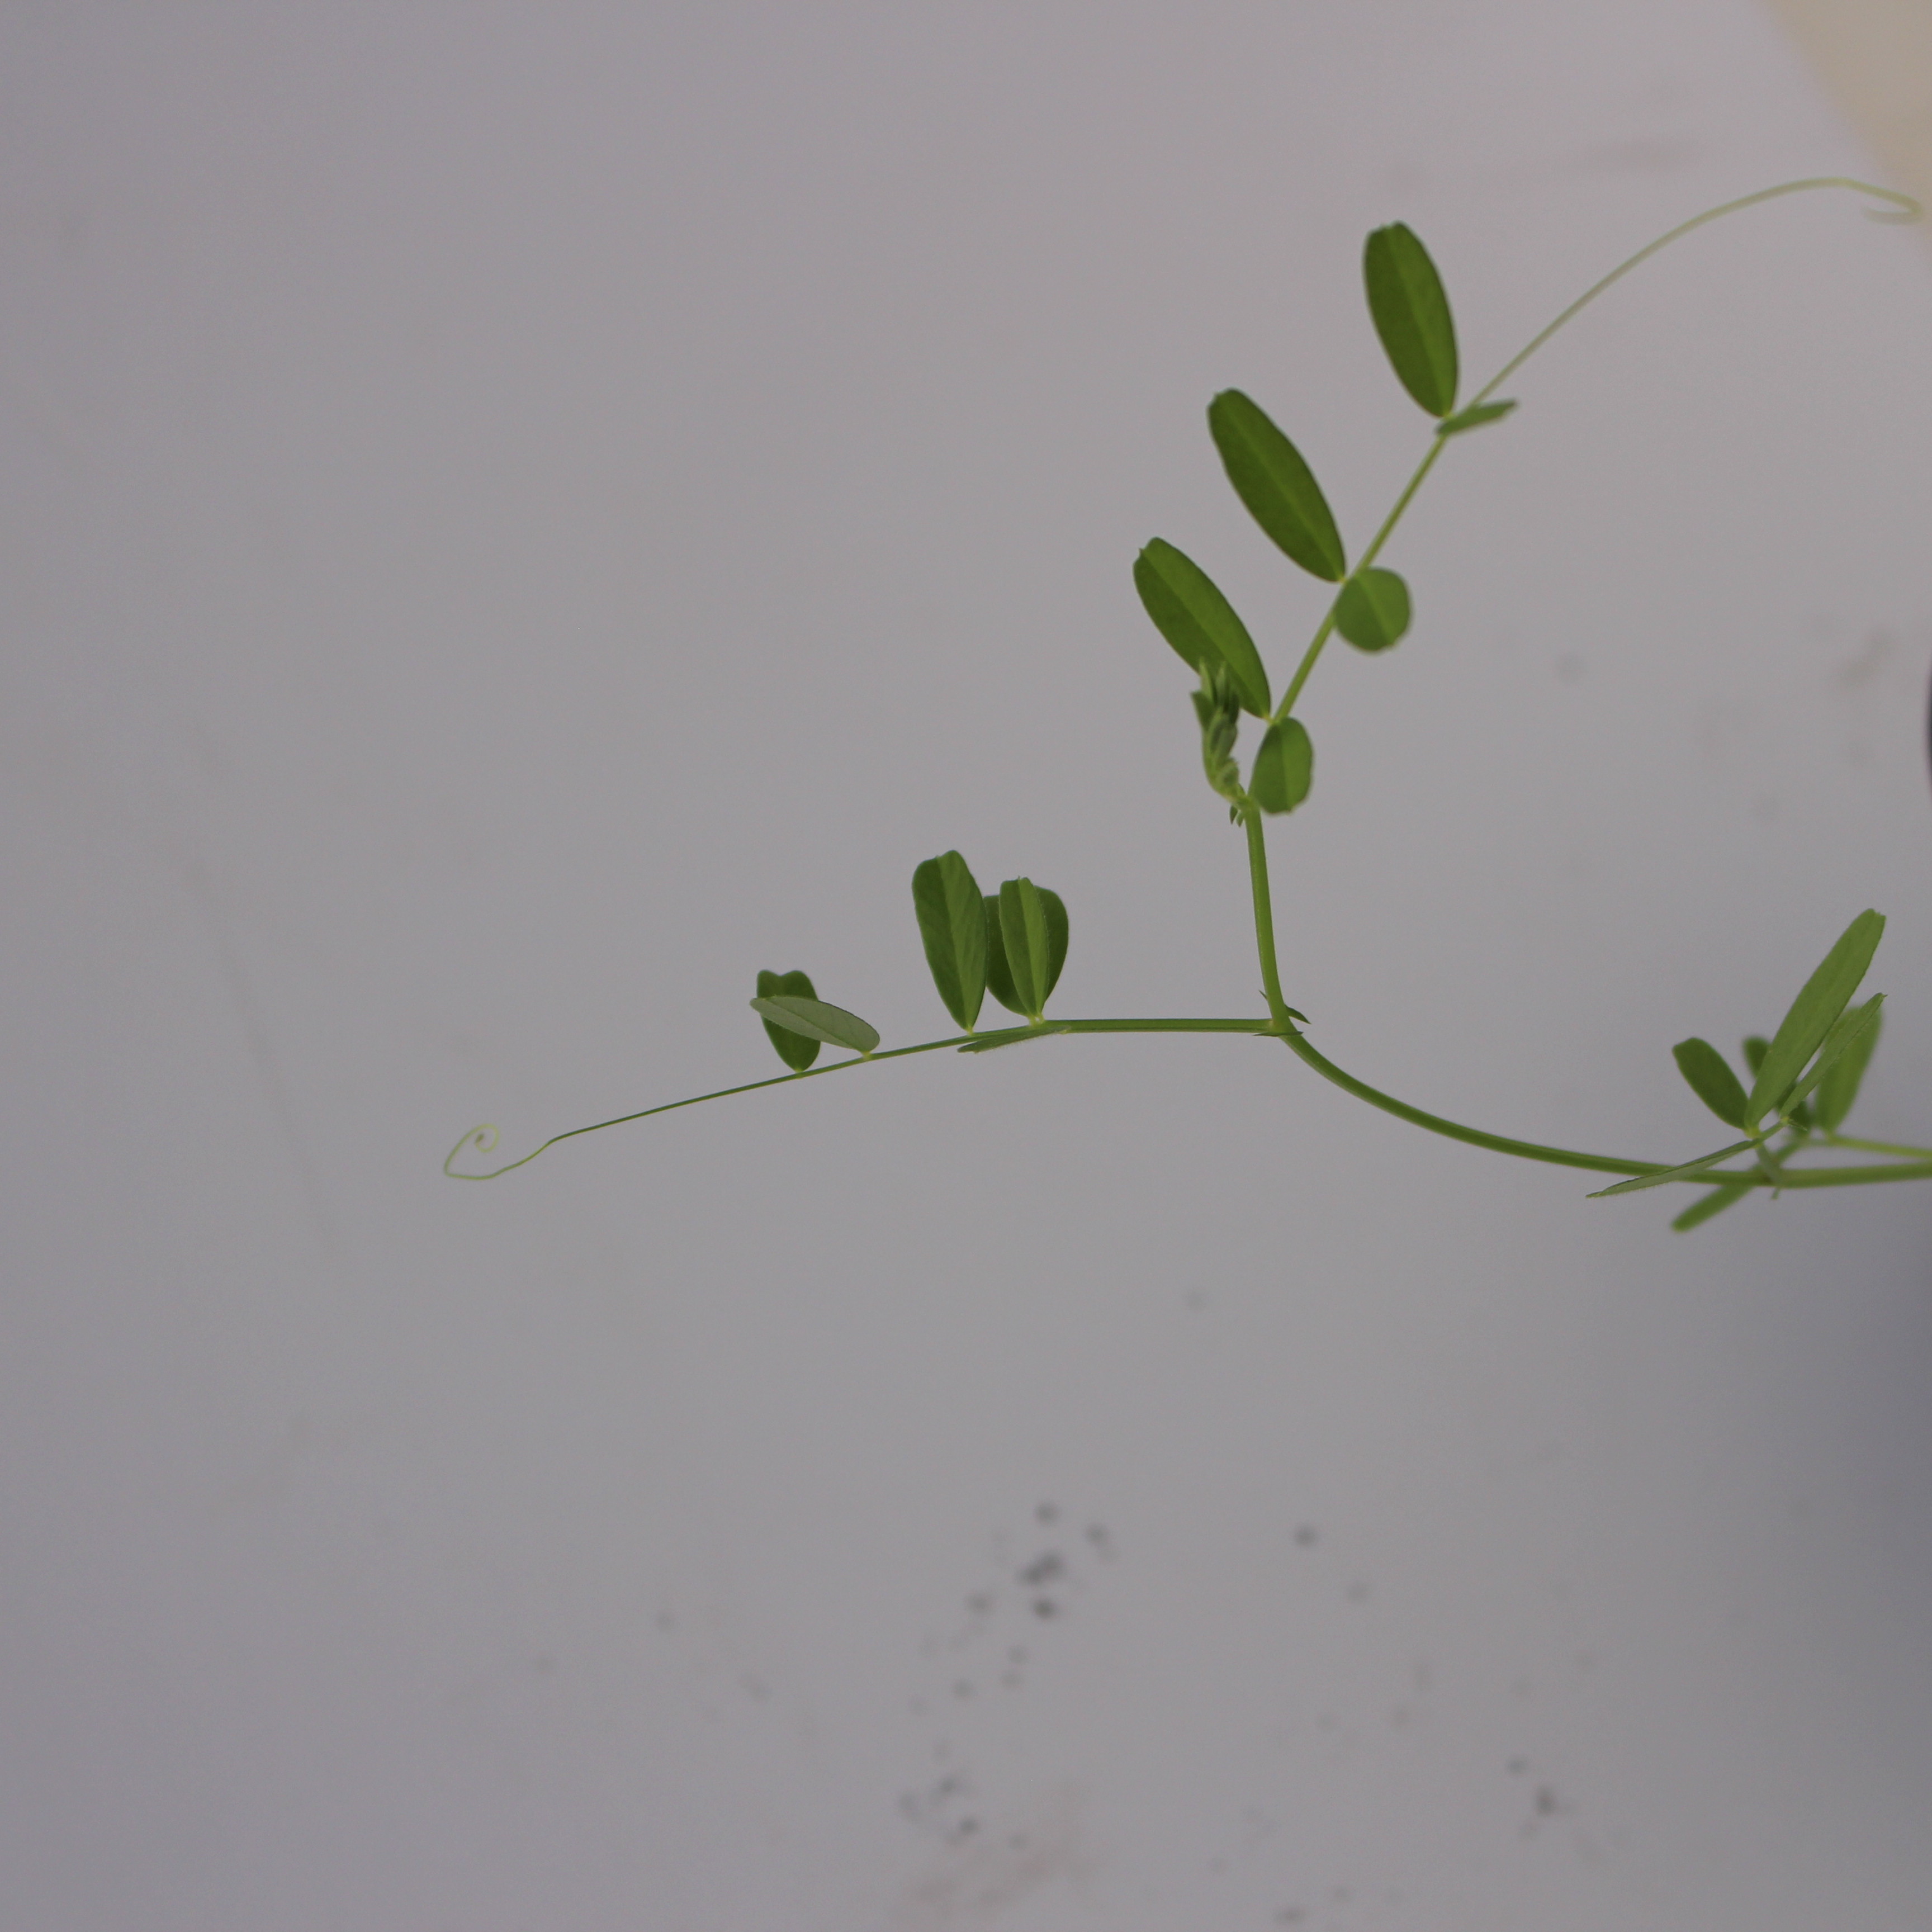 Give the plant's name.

Vicia sativa
